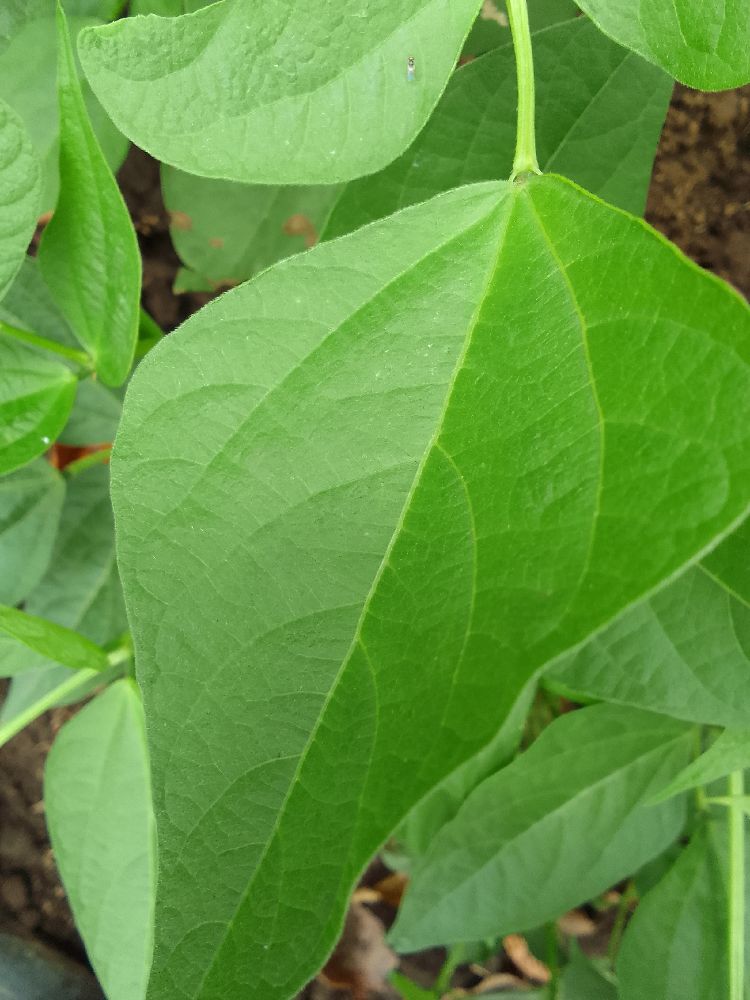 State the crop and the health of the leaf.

common bean, healthy
